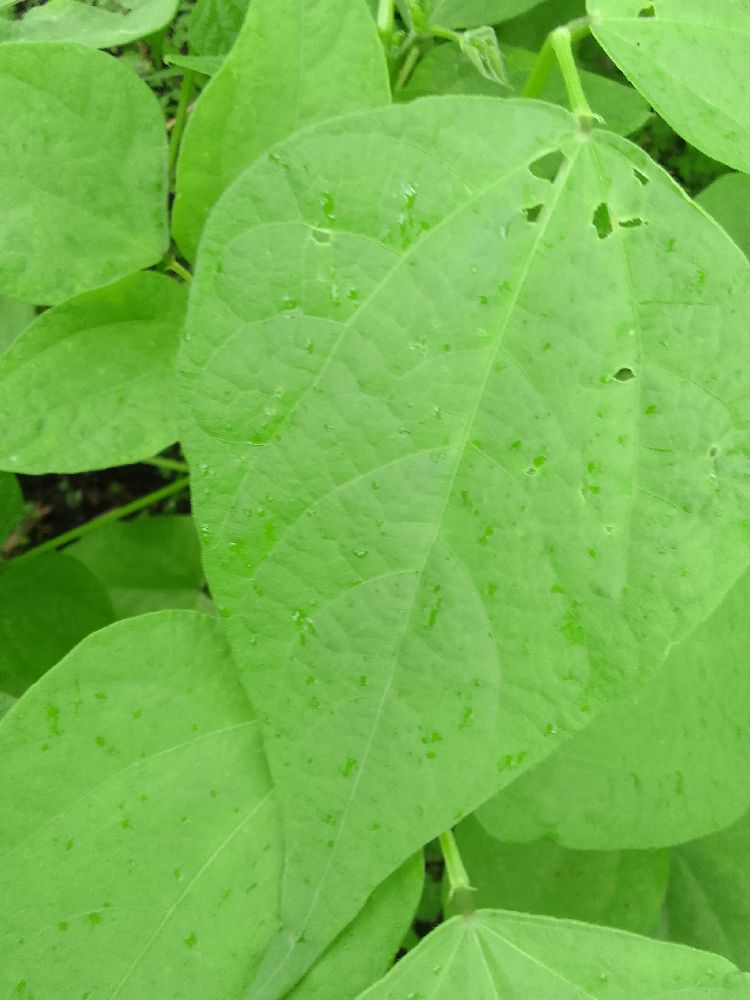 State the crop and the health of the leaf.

common bean, healthy
